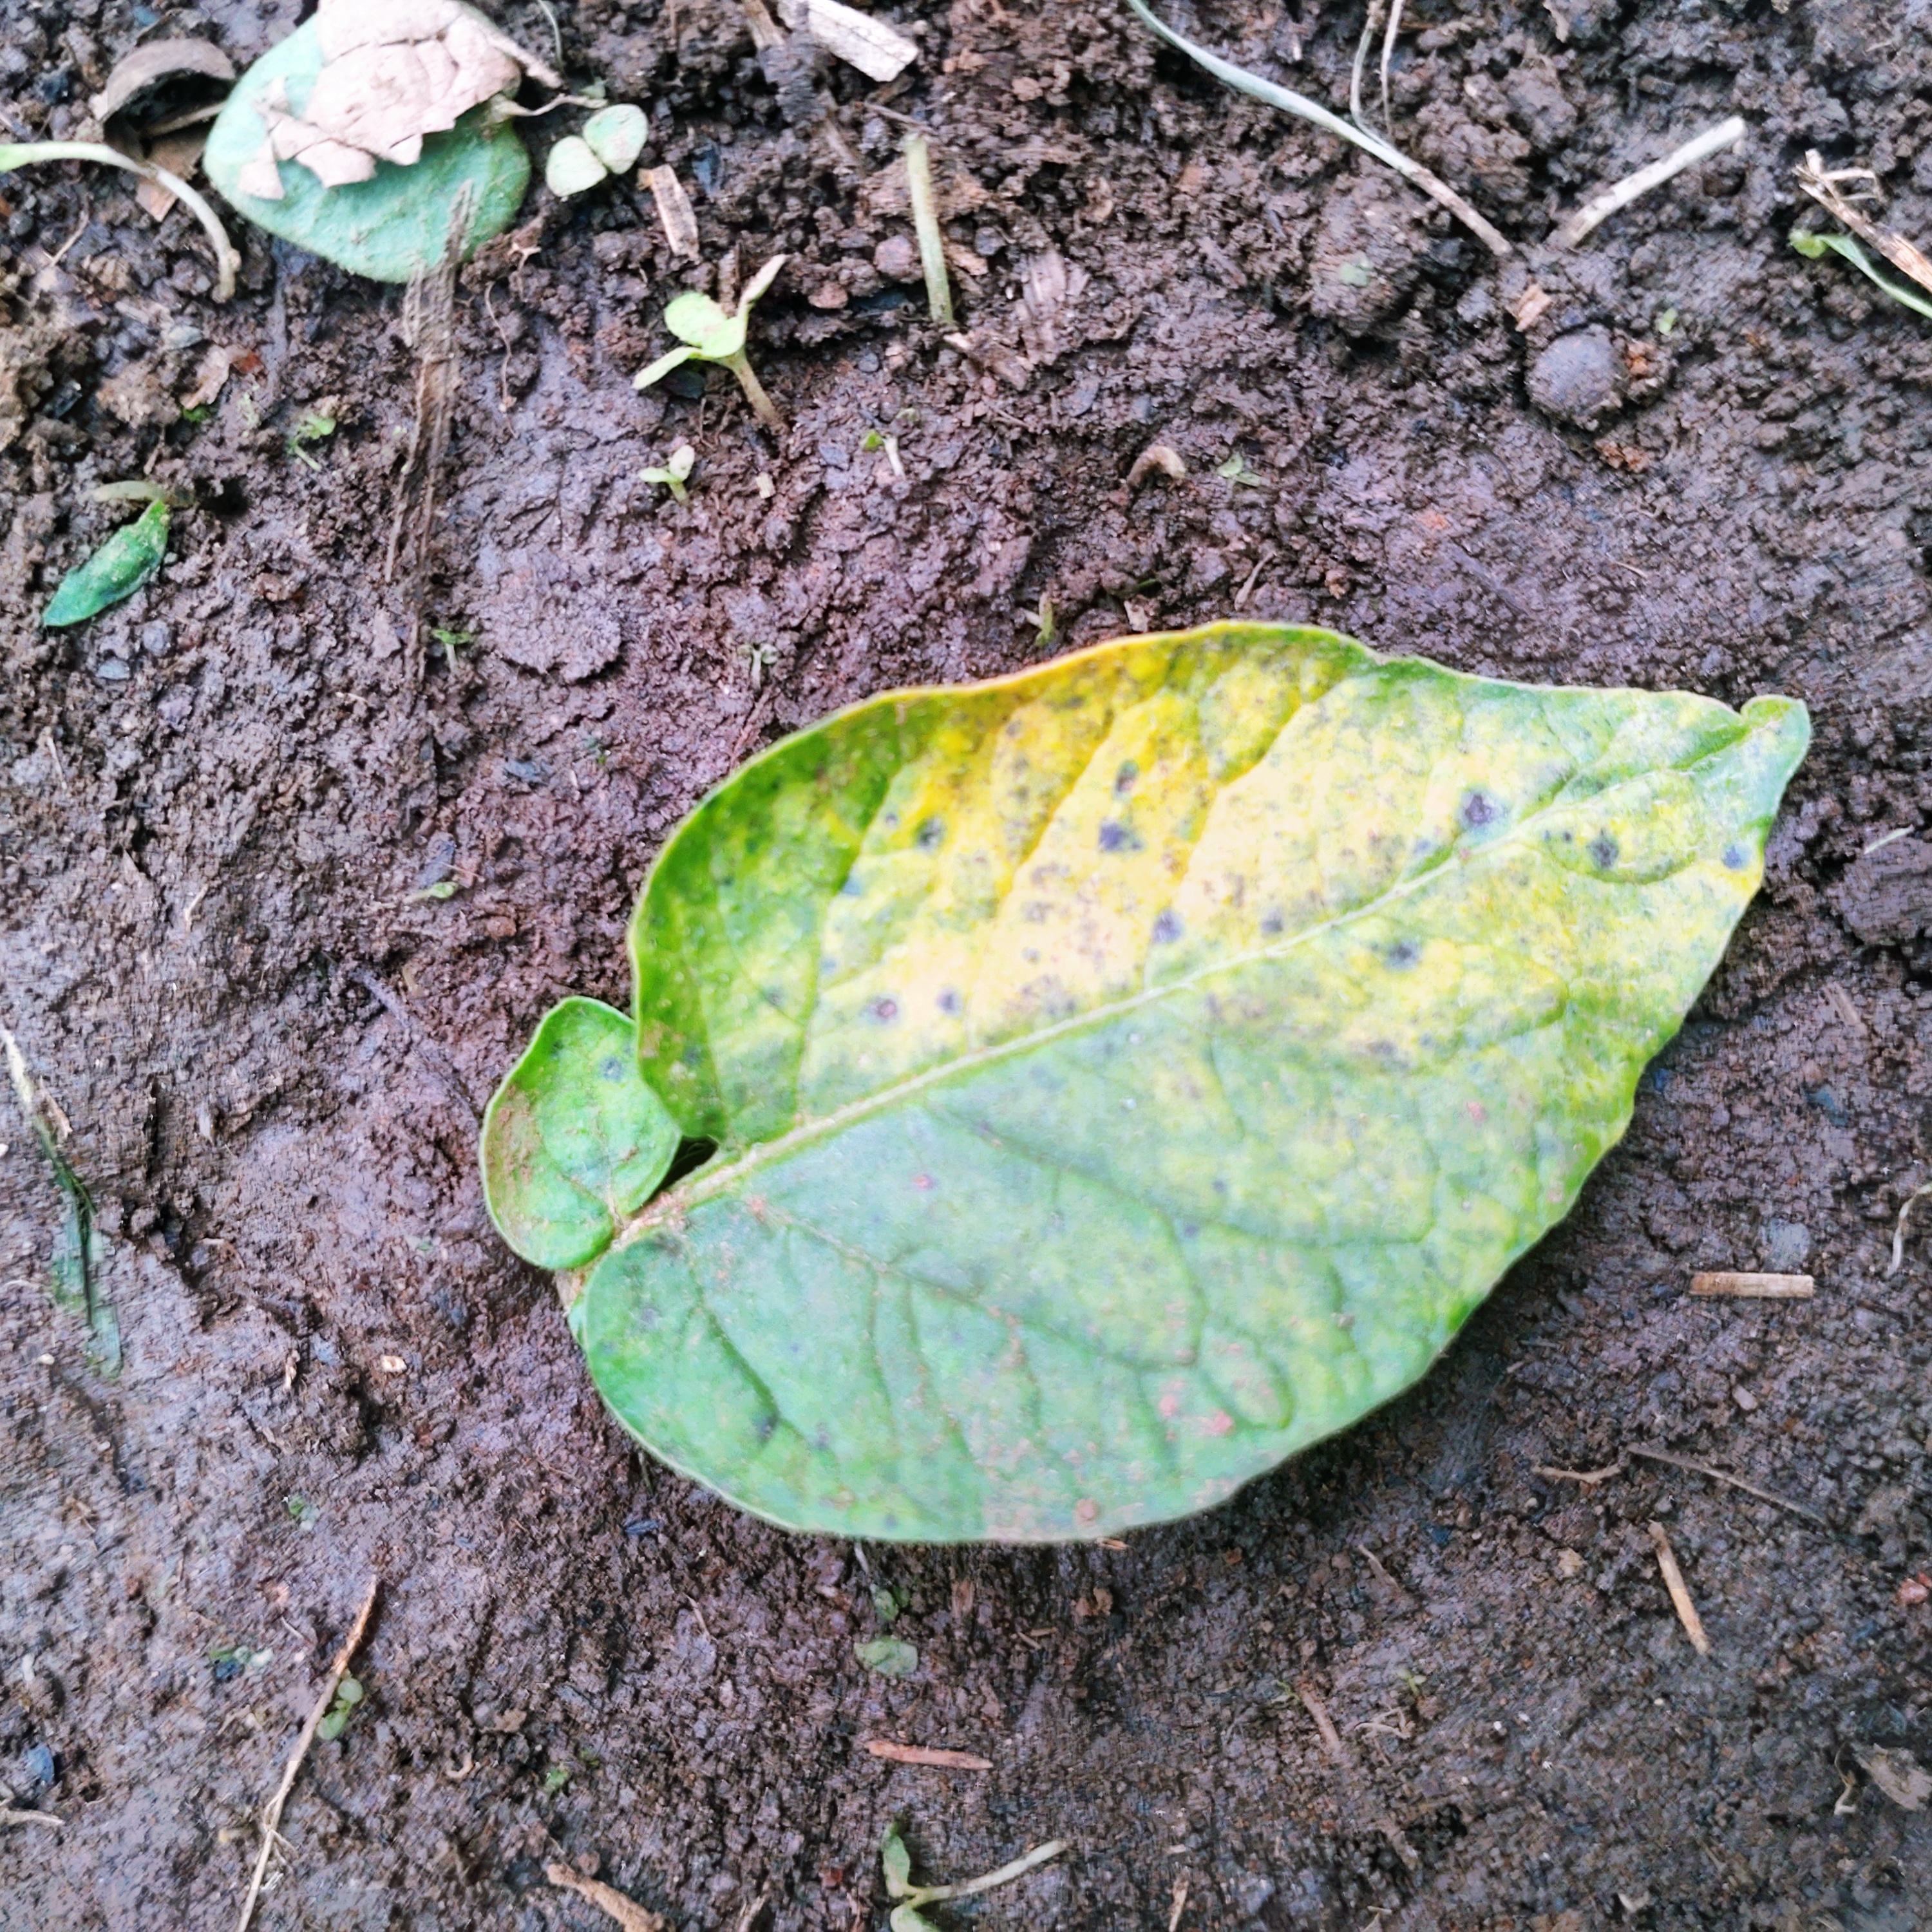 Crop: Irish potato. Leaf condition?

late blight
